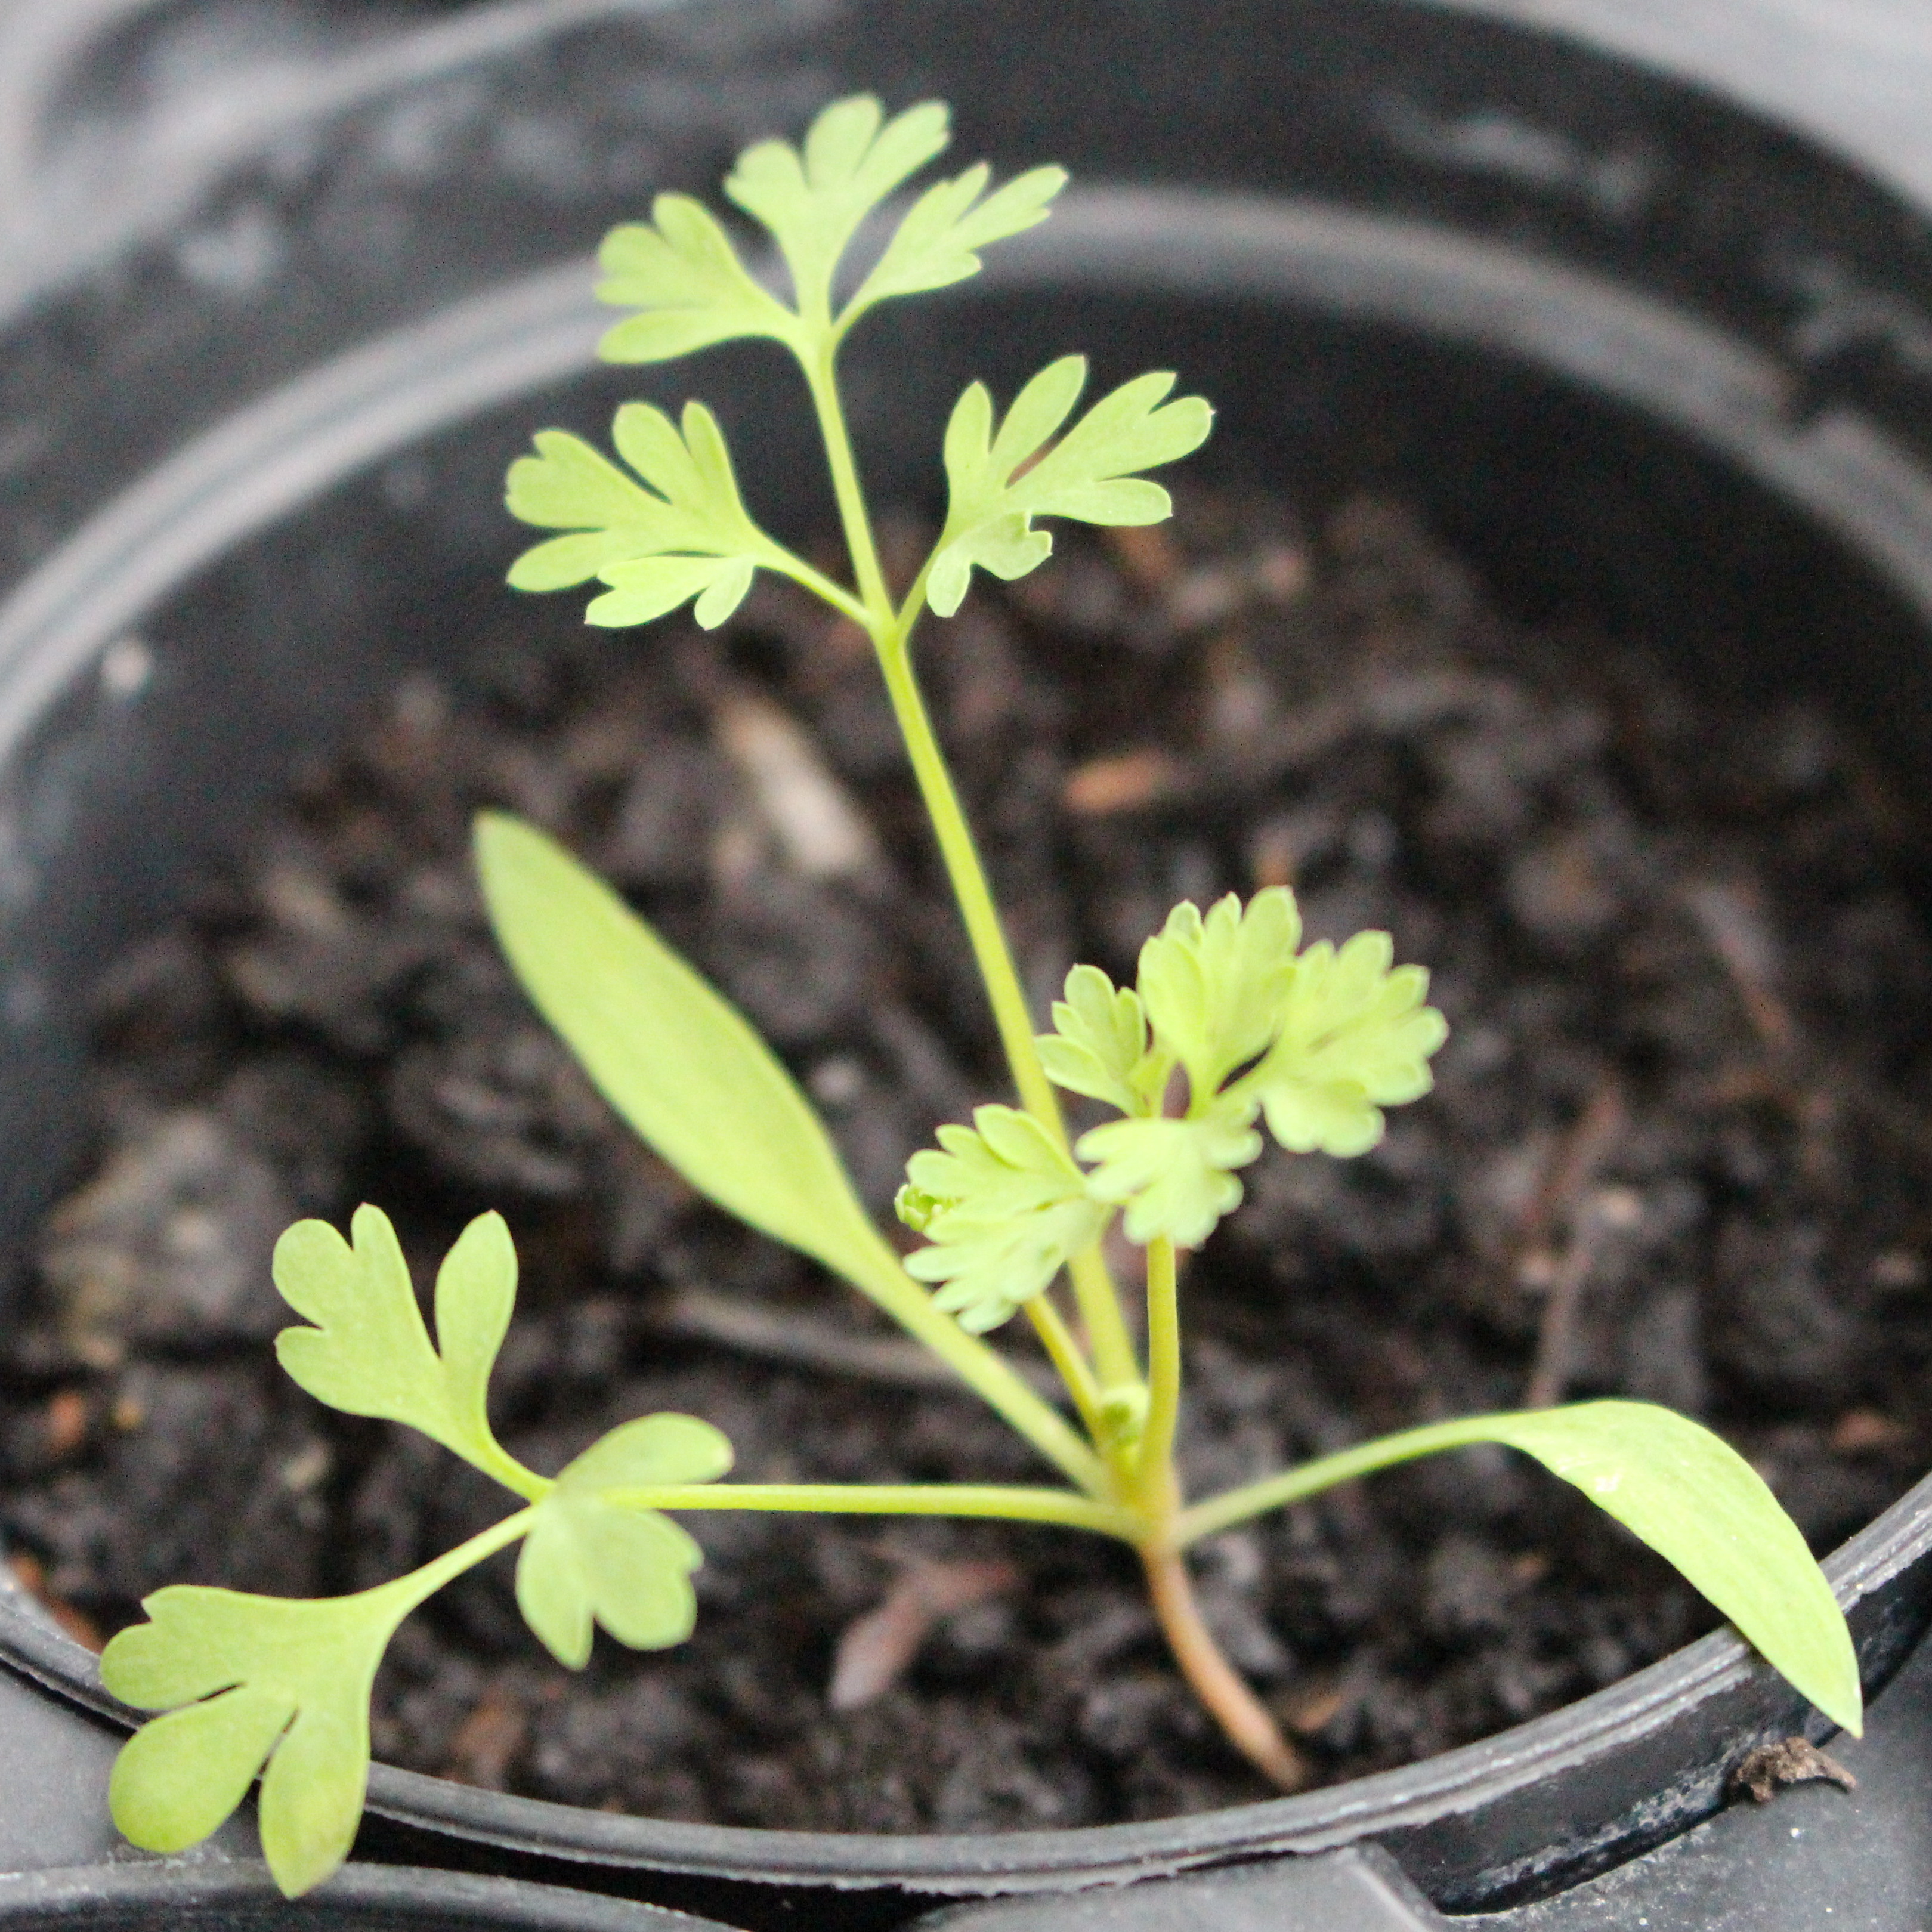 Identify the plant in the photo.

Fumaria officinalis
